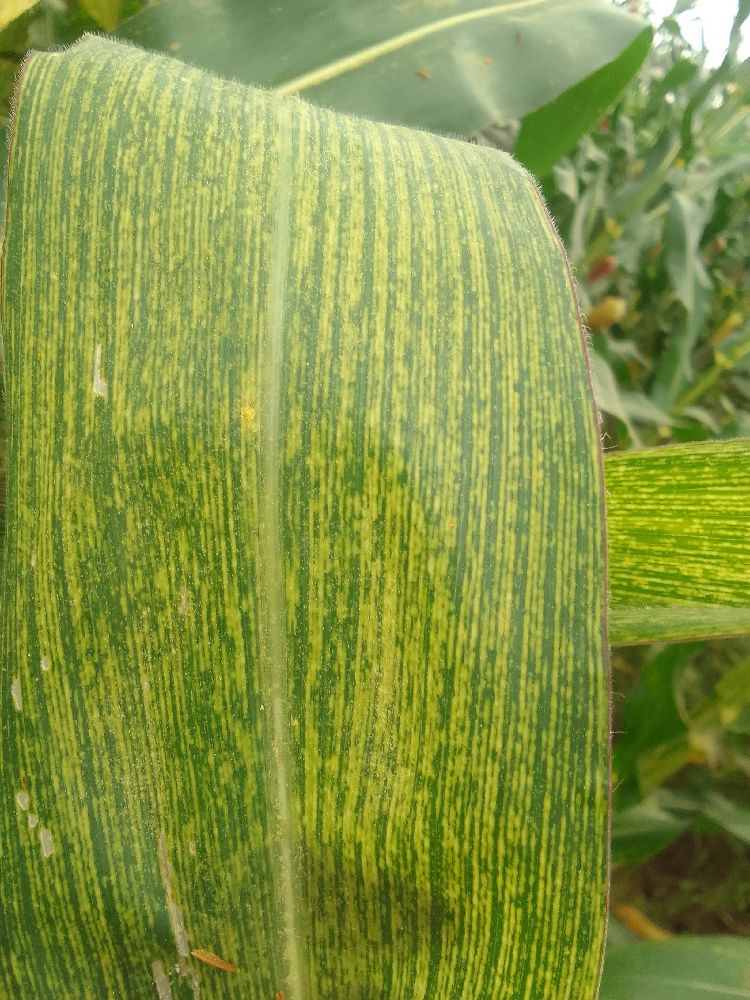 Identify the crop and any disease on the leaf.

maize, maize streak virus
